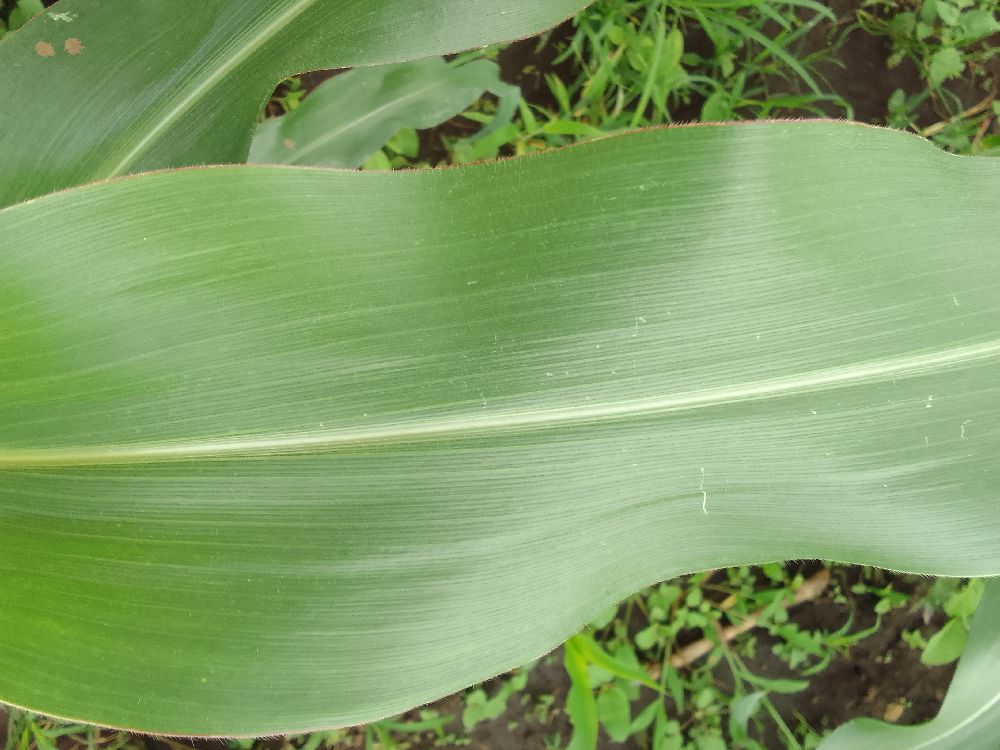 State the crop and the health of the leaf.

maize, healthy
